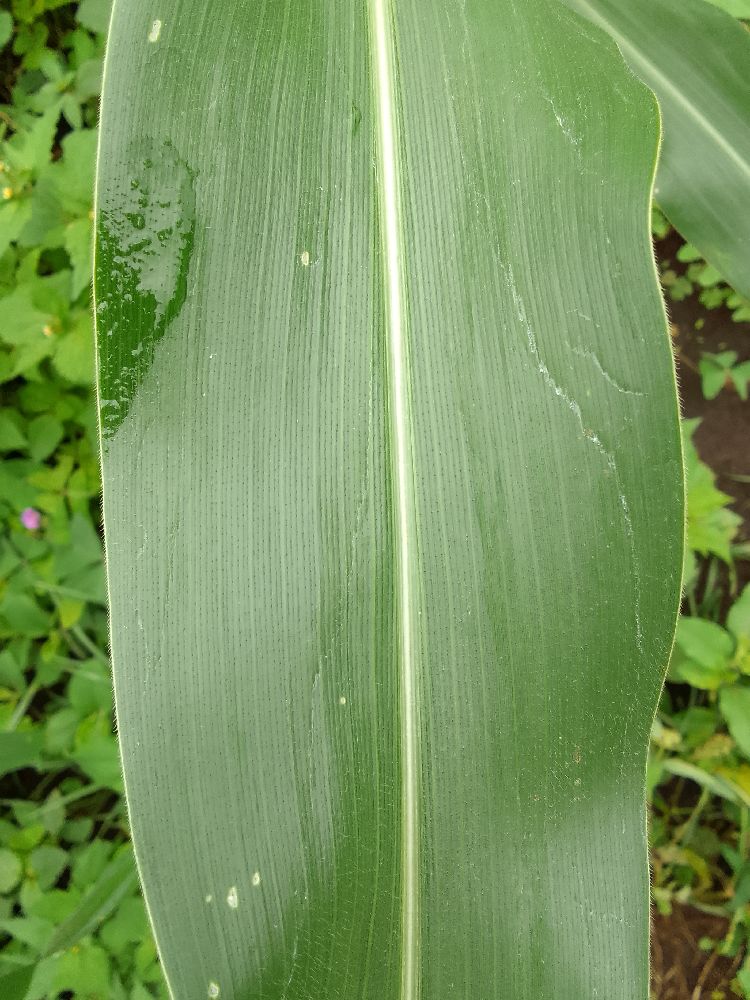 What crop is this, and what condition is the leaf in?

common bean, healthy
